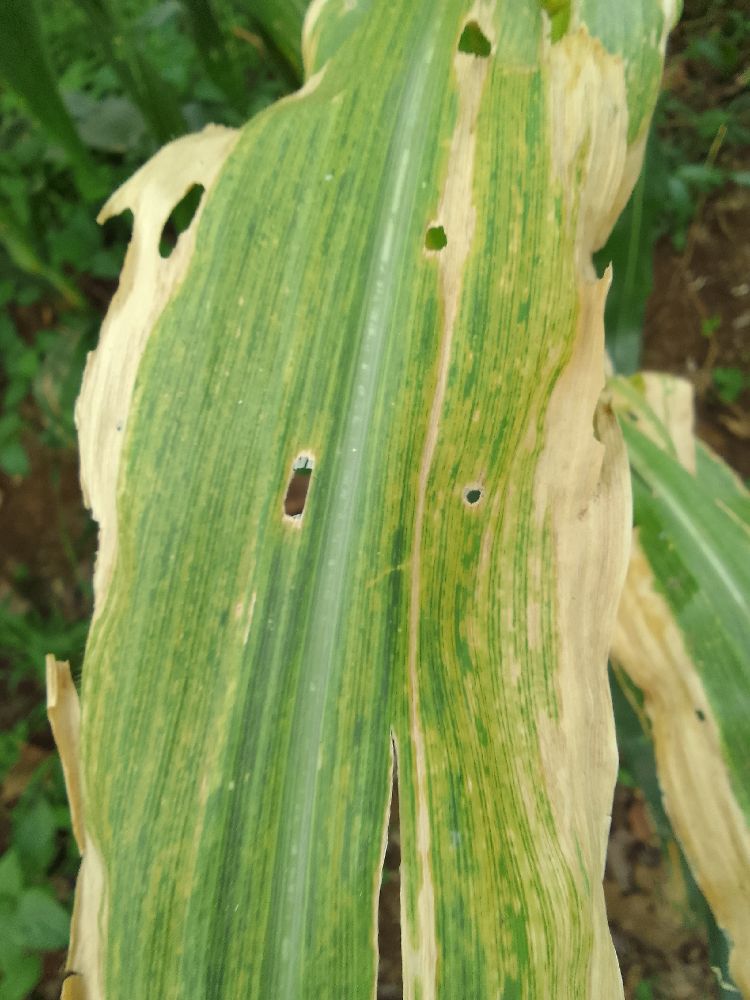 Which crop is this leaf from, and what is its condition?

maize, maize lethal necrosis
